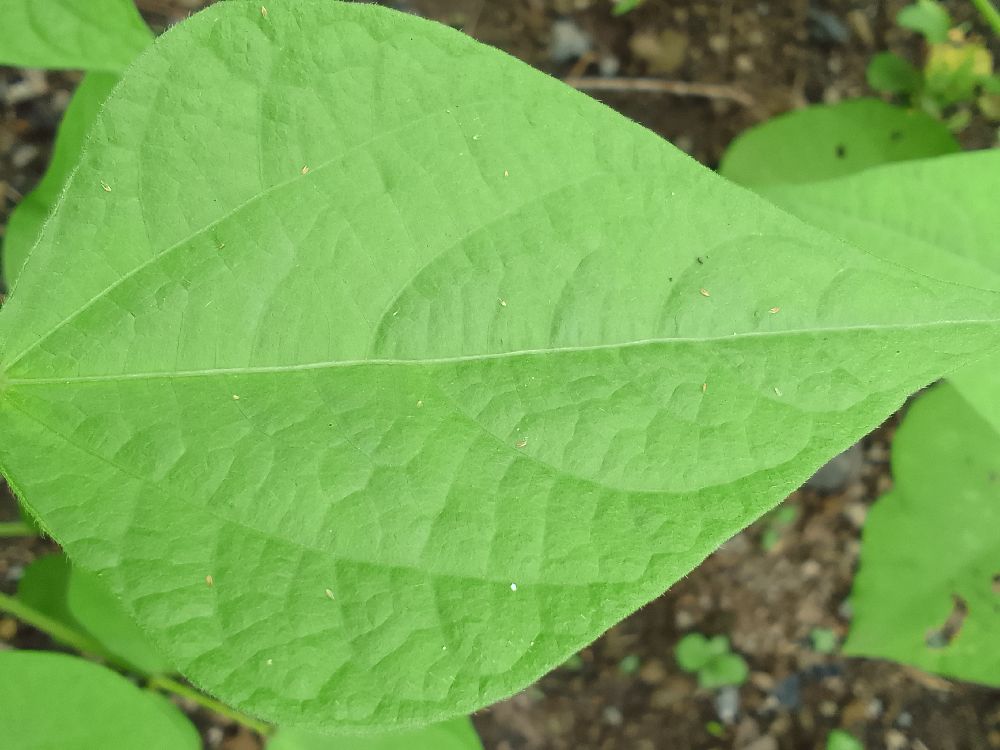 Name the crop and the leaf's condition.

common bean, healthy
